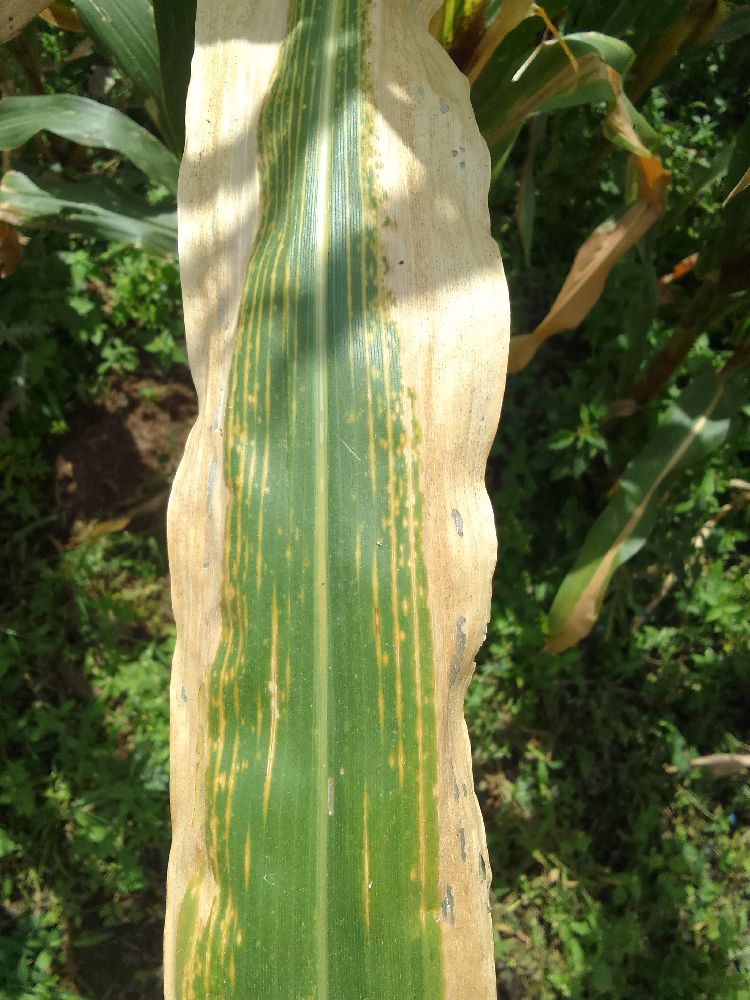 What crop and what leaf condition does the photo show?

maize, maize lethal necrosis
